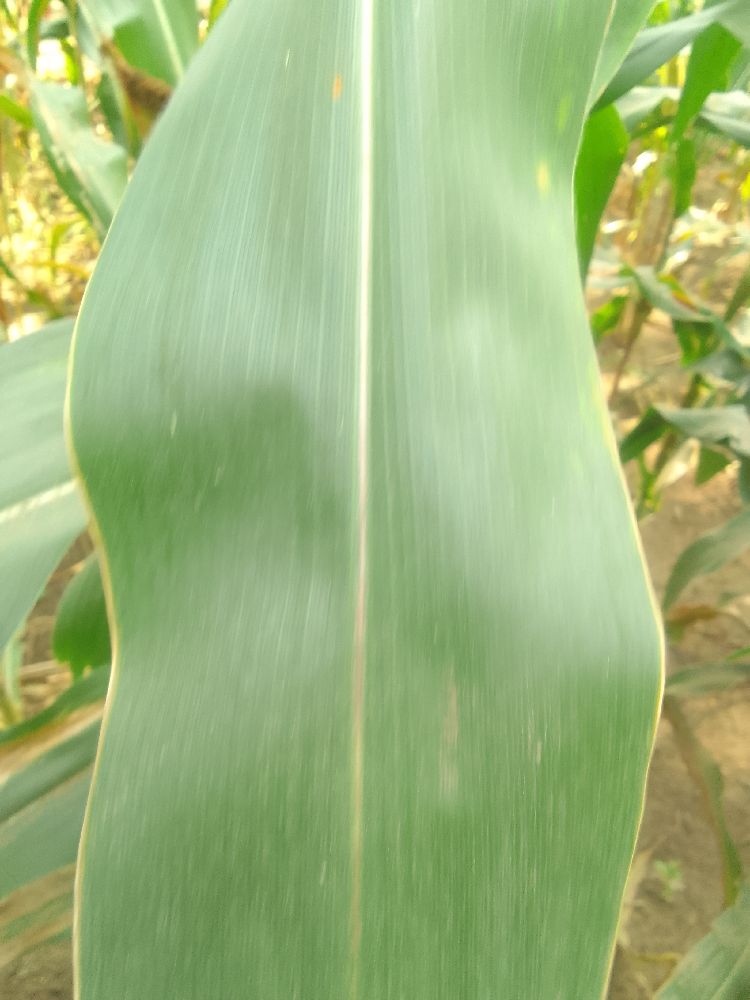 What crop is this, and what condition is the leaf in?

maize, healthy
